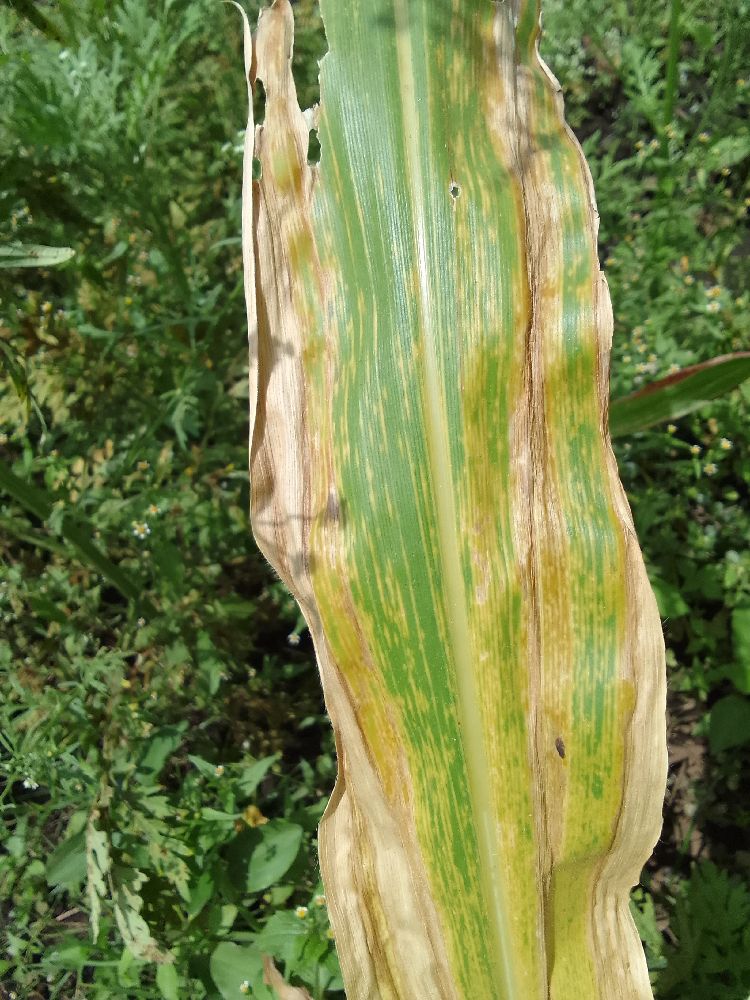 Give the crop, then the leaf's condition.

maize, maize lethal necrosis
